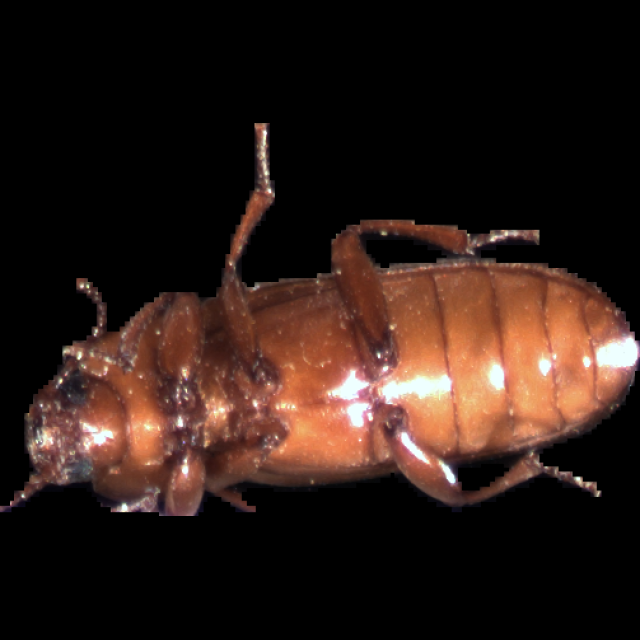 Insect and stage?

mealworm beetle
